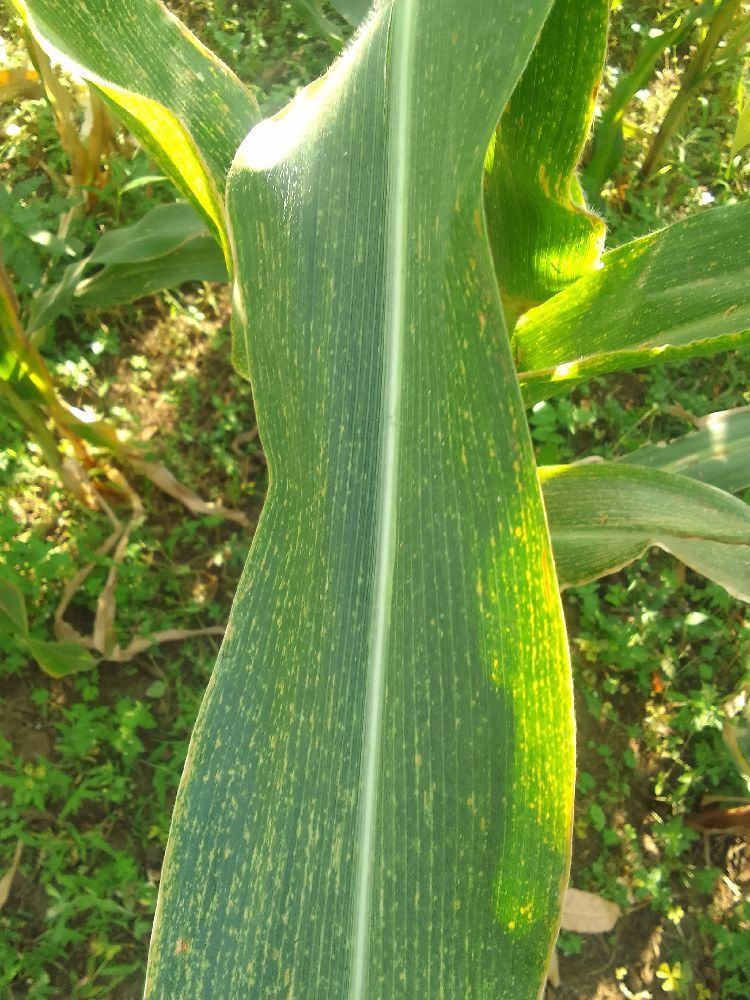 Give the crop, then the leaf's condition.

maize, maize lethal necrosis
